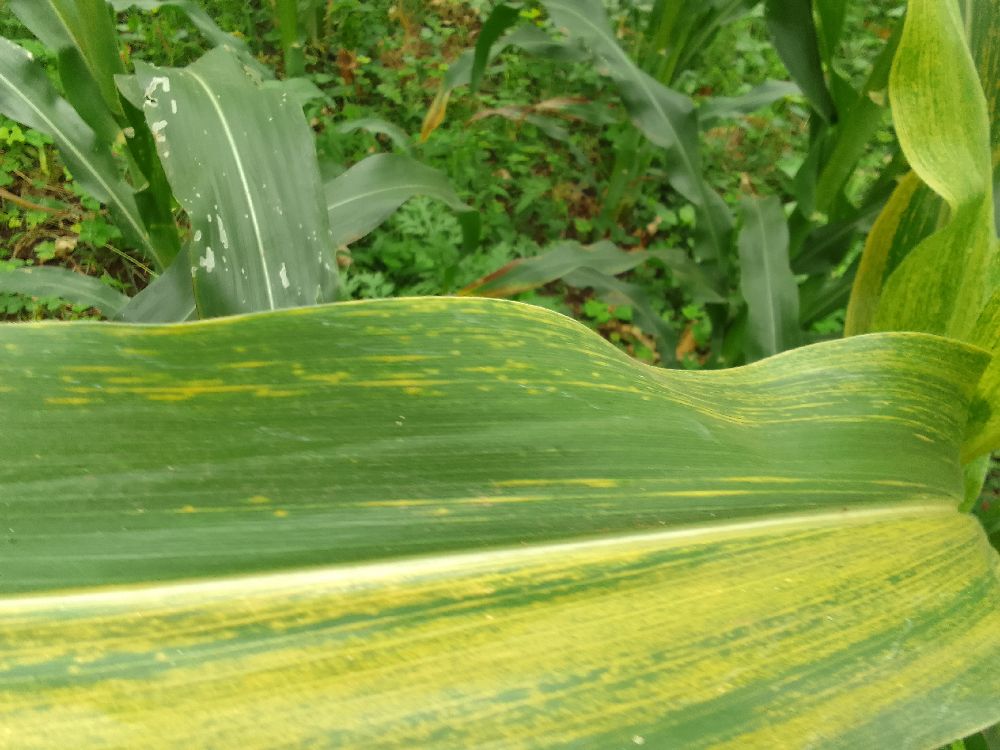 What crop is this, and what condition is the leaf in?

maize, maize lethal necrosis
